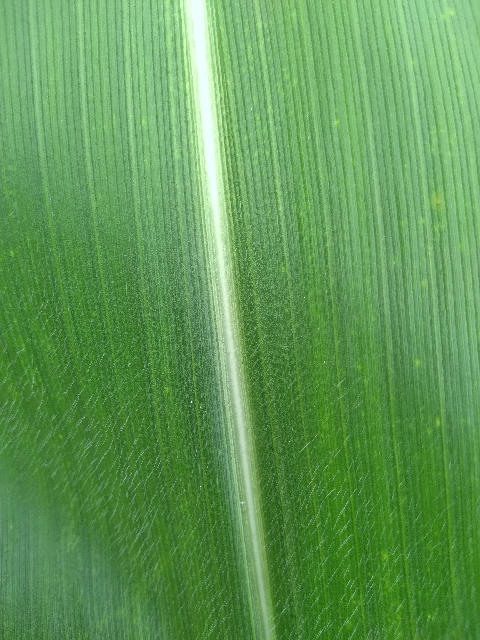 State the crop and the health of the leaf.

maize, healthy
